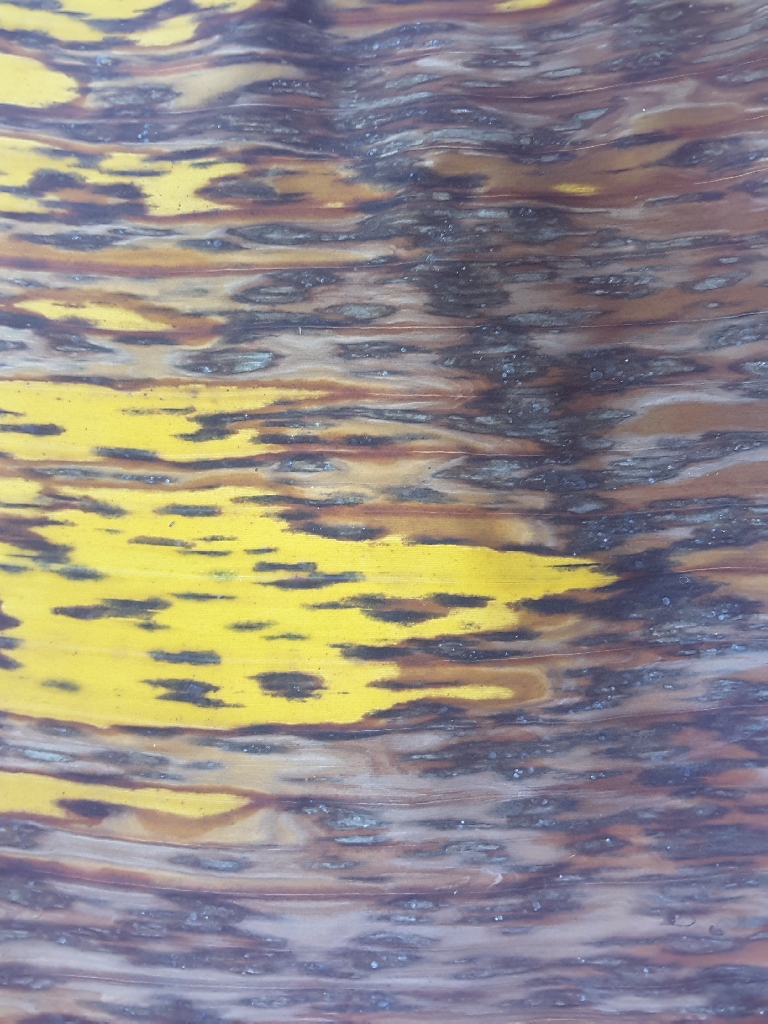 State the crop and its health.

banana, black sigatoka
